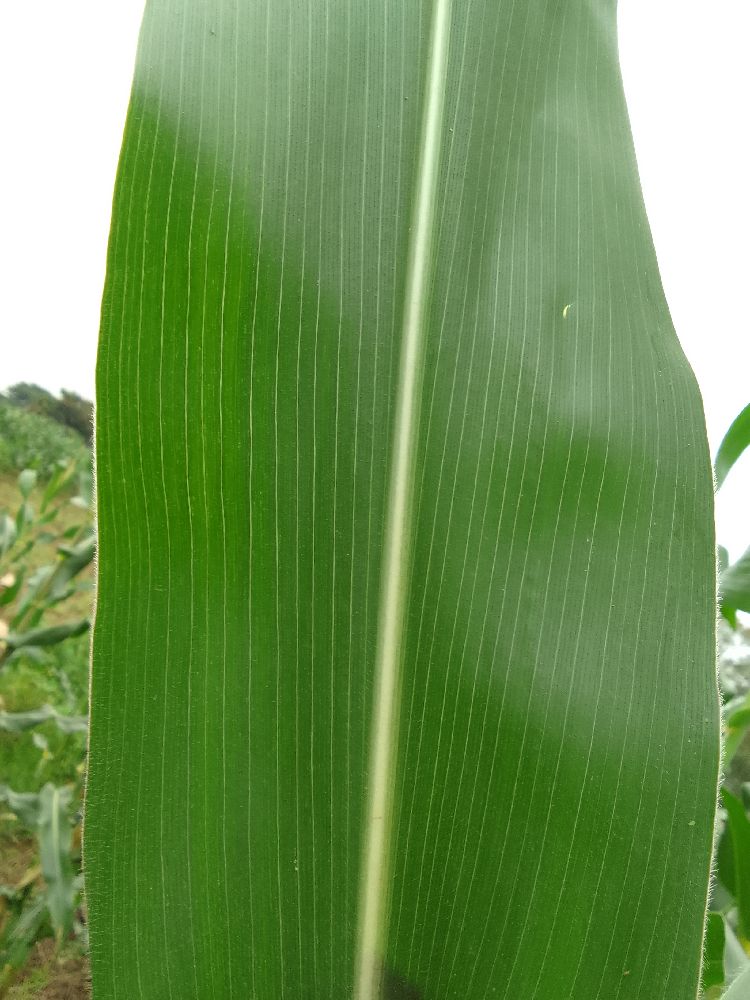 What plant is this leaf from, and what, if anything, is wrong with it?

maize, healthy
